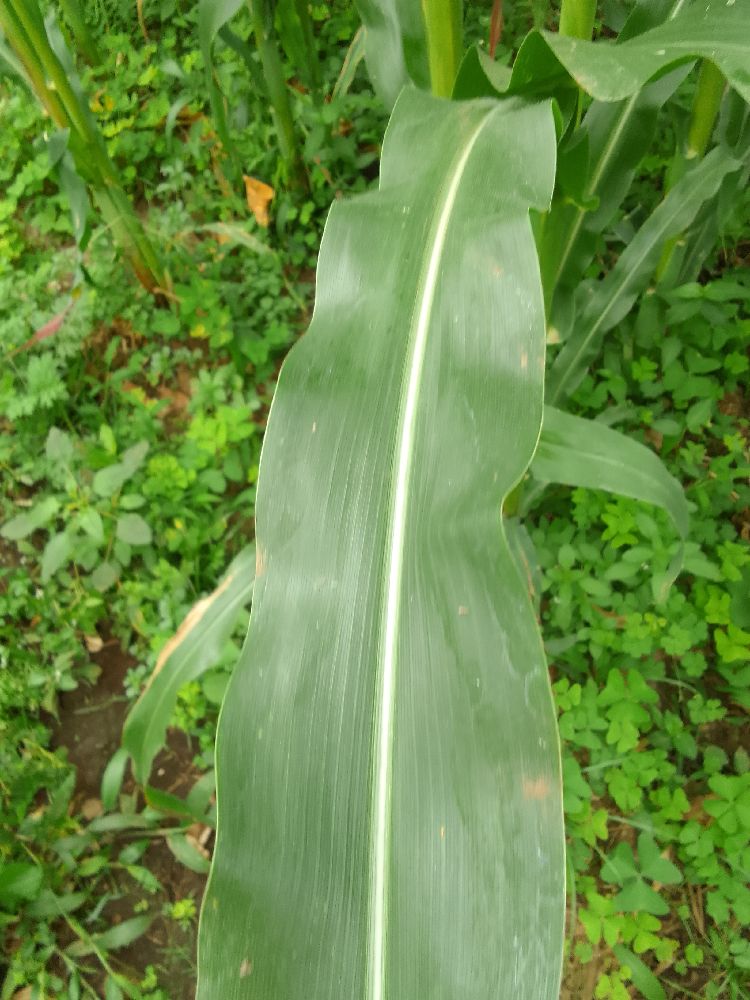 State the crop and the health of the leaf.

maize, healthy
